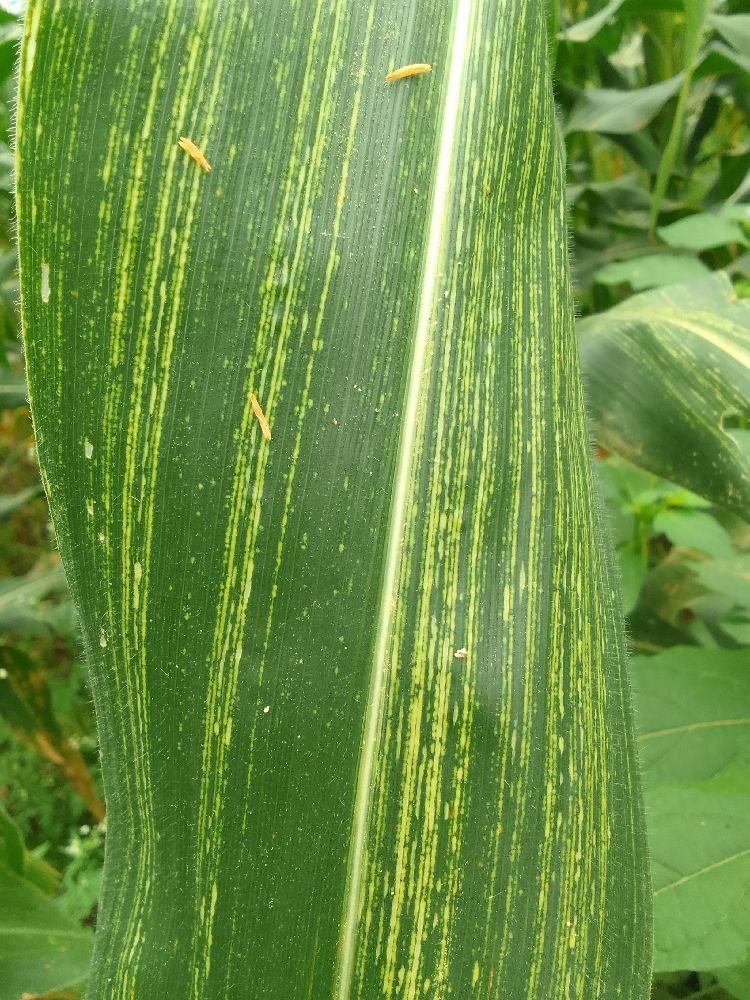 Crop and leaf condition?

maize, maize streak virus
